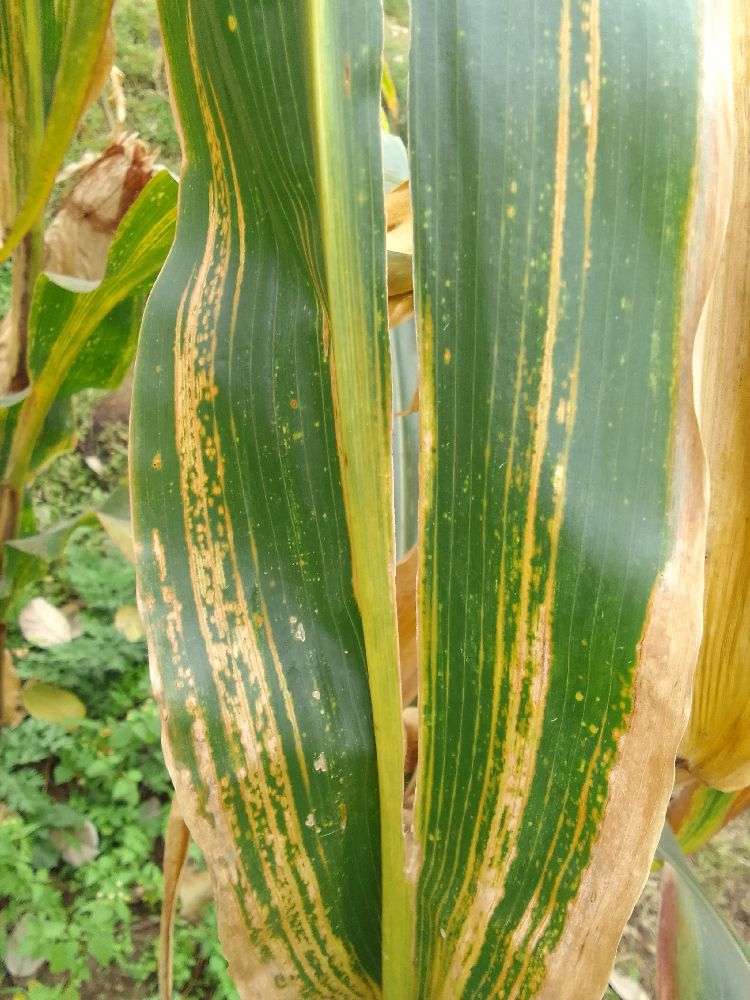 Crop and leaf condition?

maize, maize lethal necrosis
